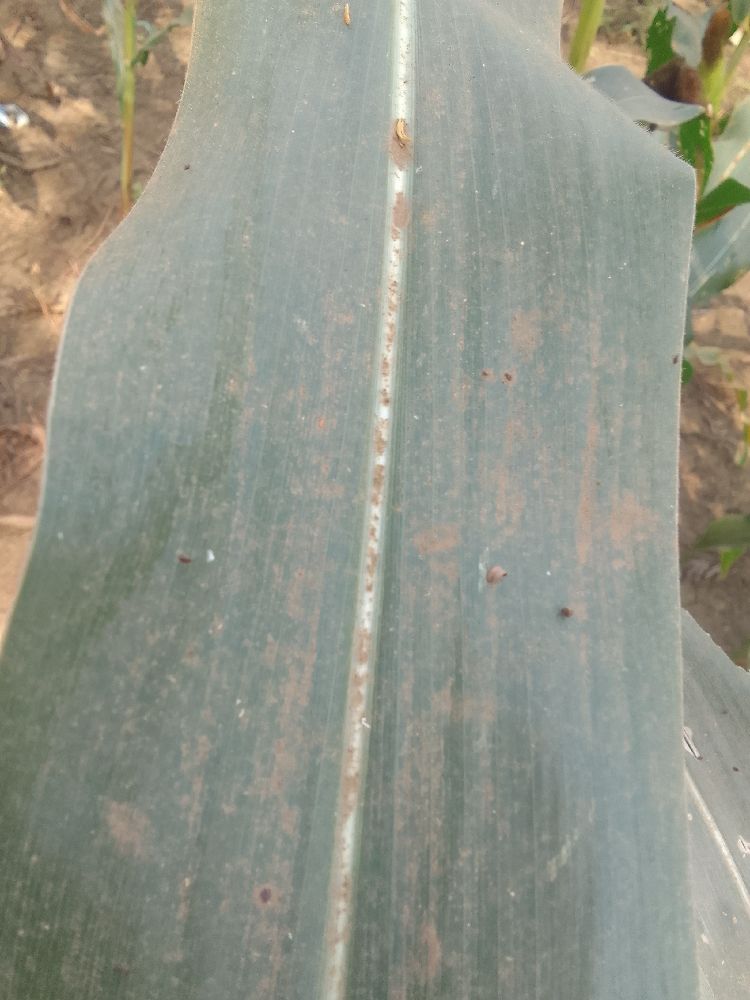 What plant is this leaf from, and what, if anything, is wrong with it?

maize, healthy
